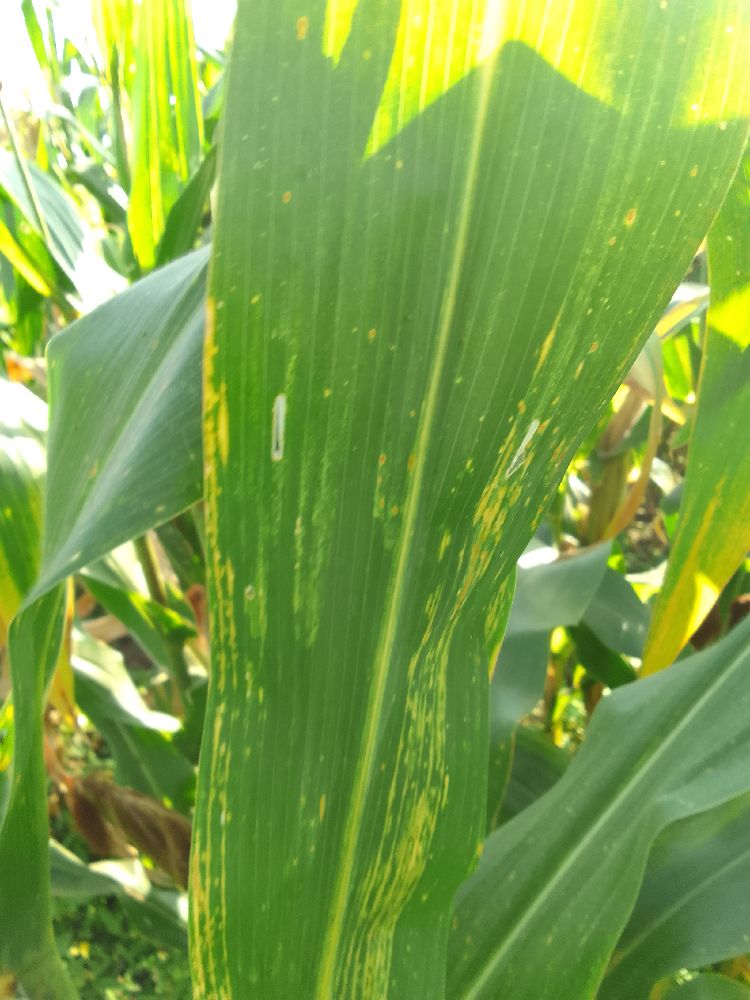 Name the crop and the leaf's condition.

maize, maize lethal necrosis
